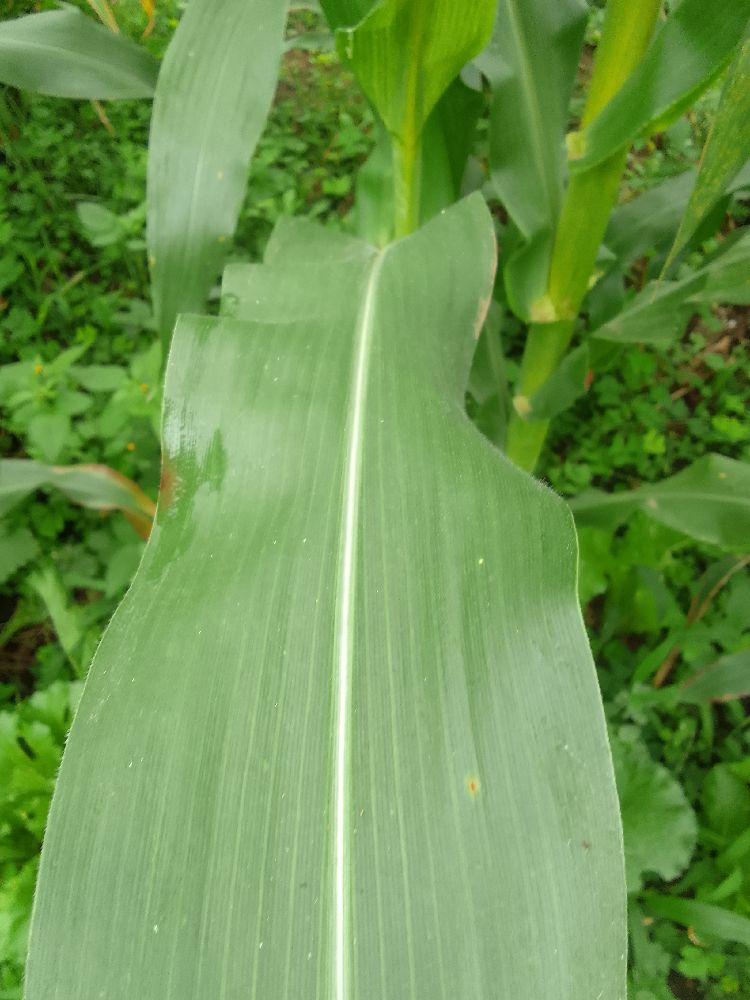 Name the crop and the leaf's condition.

maize, healthy
